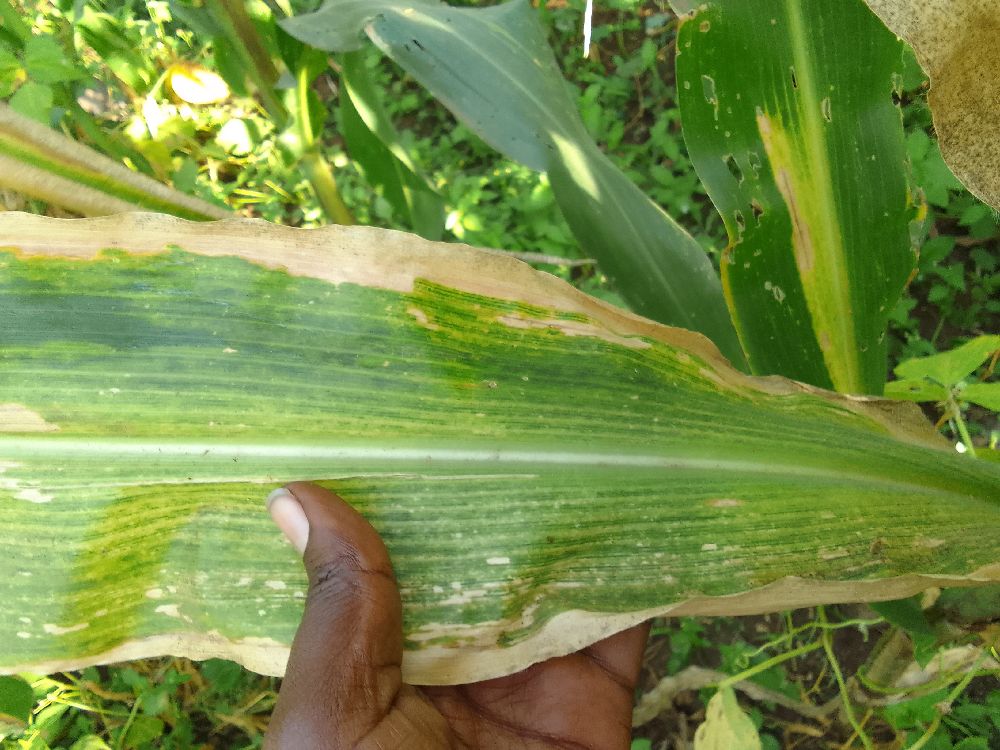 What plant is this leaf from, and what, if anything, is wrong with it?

maize, maize lethal necrosis
